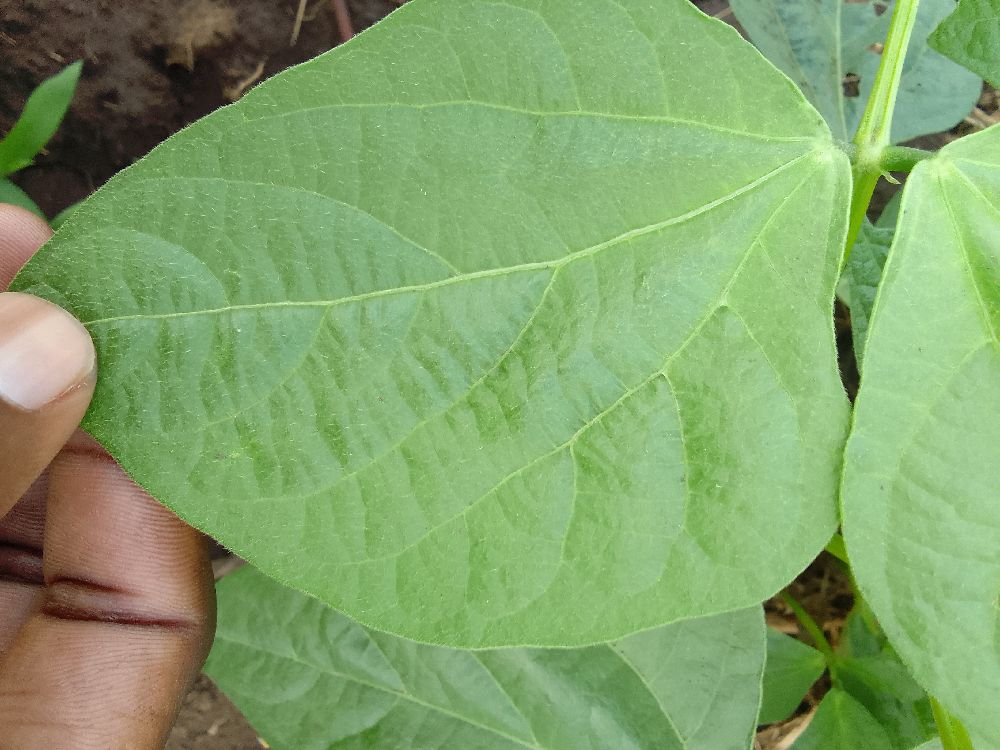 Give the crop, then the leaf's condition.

common bean, healthy
